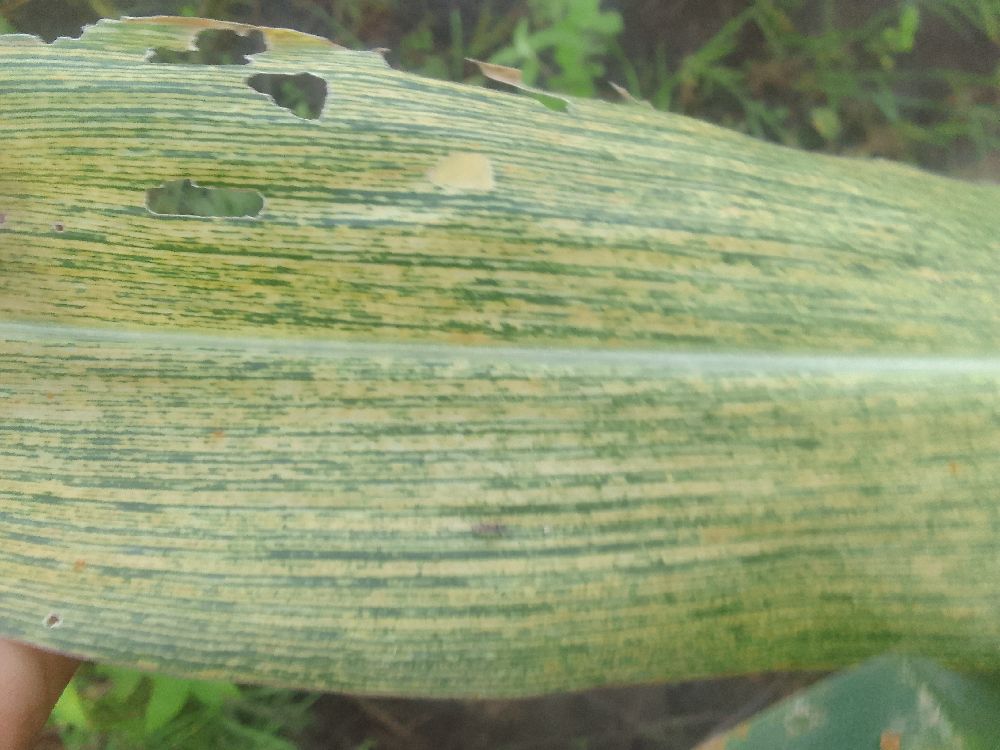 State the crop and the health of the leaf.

maize, maize streak virus
